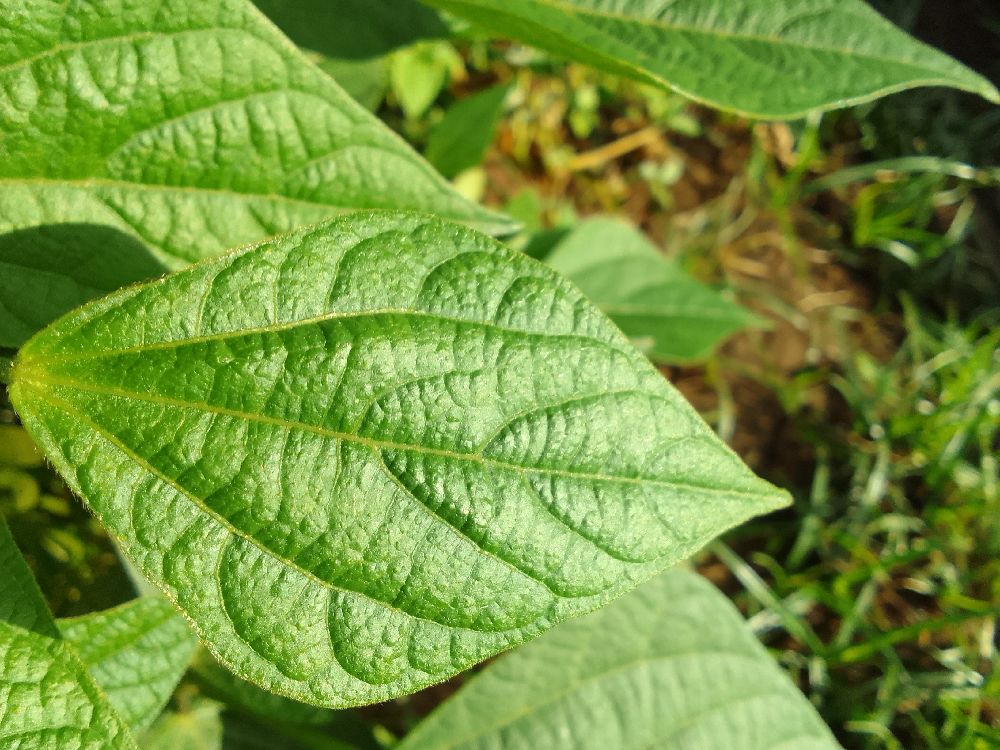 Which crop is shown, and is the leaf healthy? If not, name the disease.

common bean, healthy
